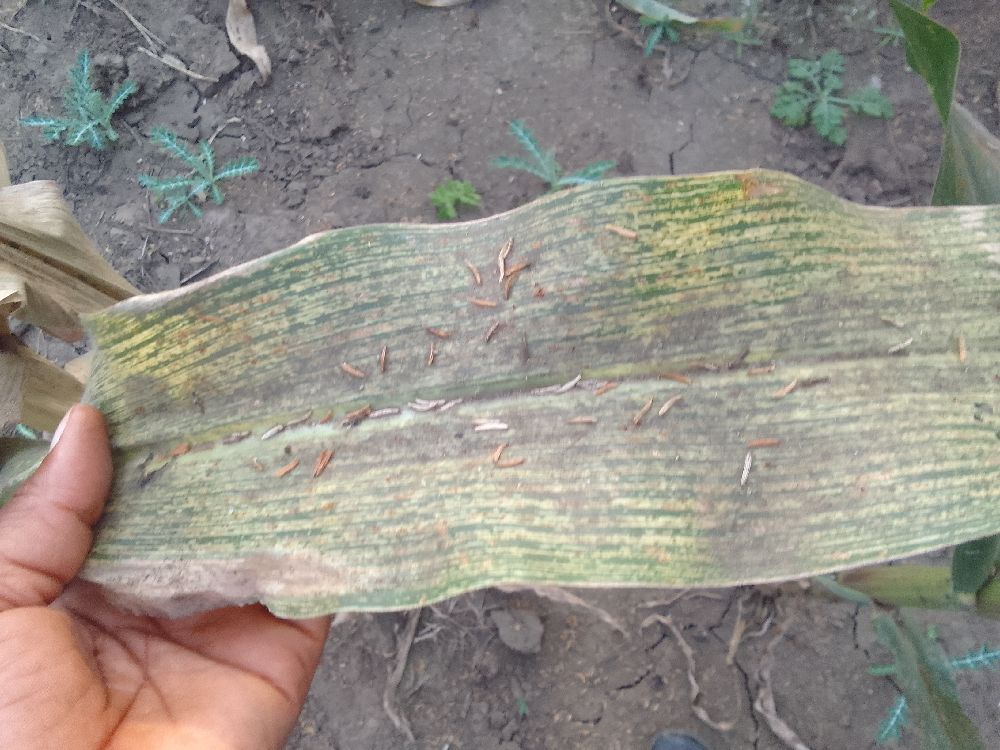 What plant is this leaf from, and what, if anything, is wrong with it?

maize, maize streak virus
